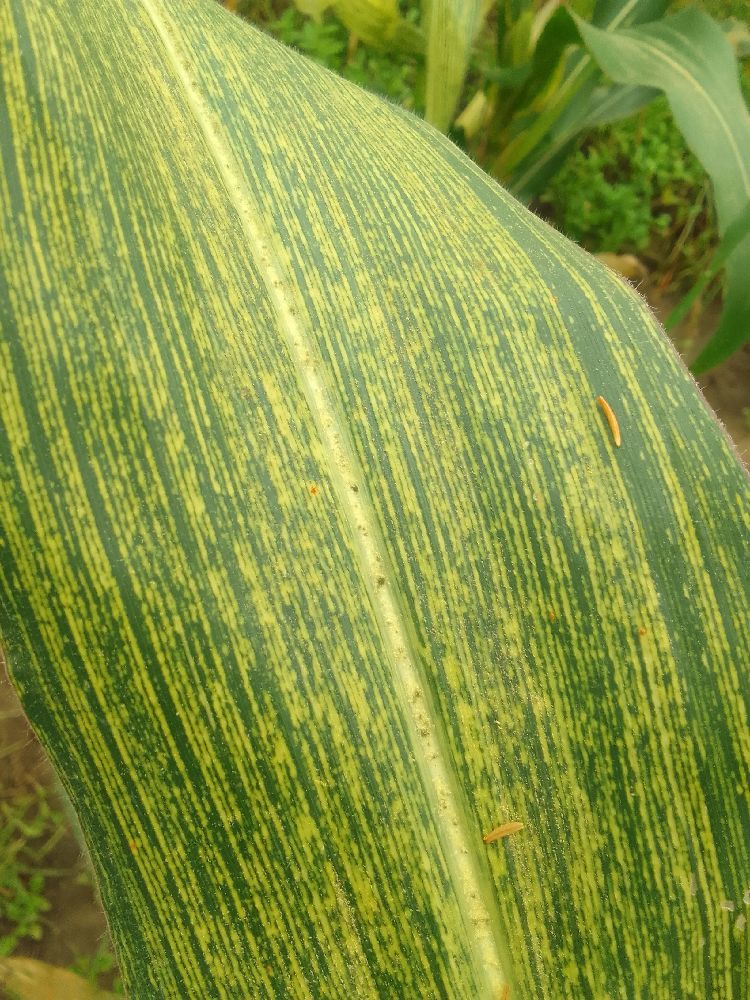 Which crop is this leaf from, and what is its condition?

maize, maize streak virus
